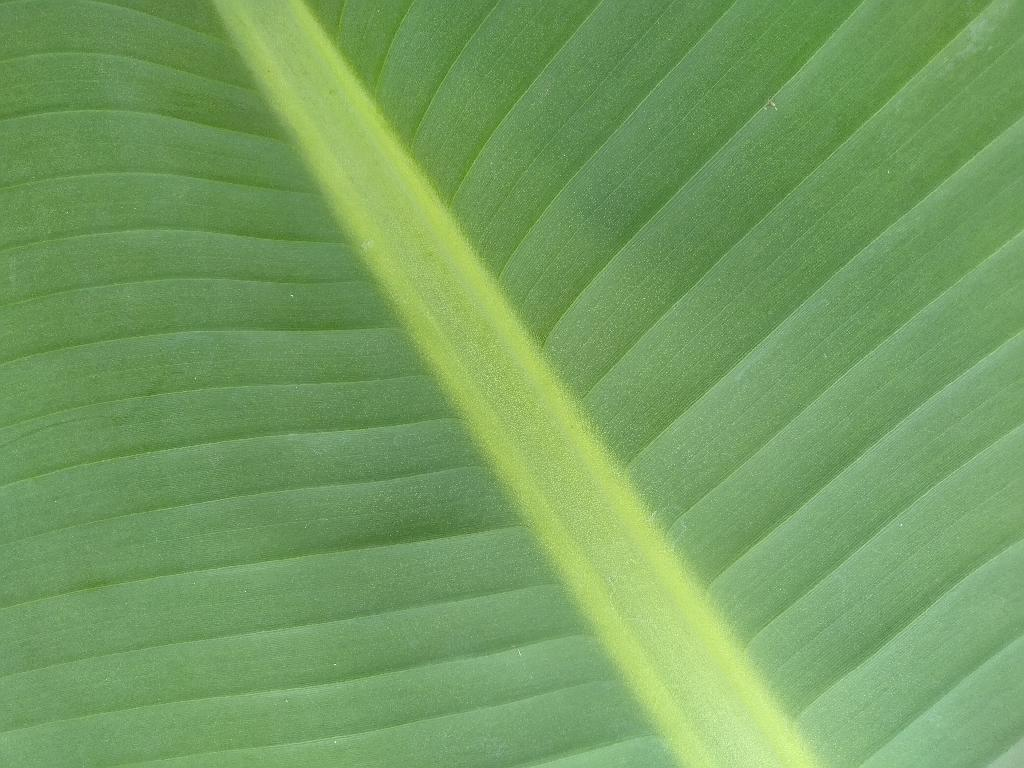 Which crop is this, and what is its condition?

banana, healthy
